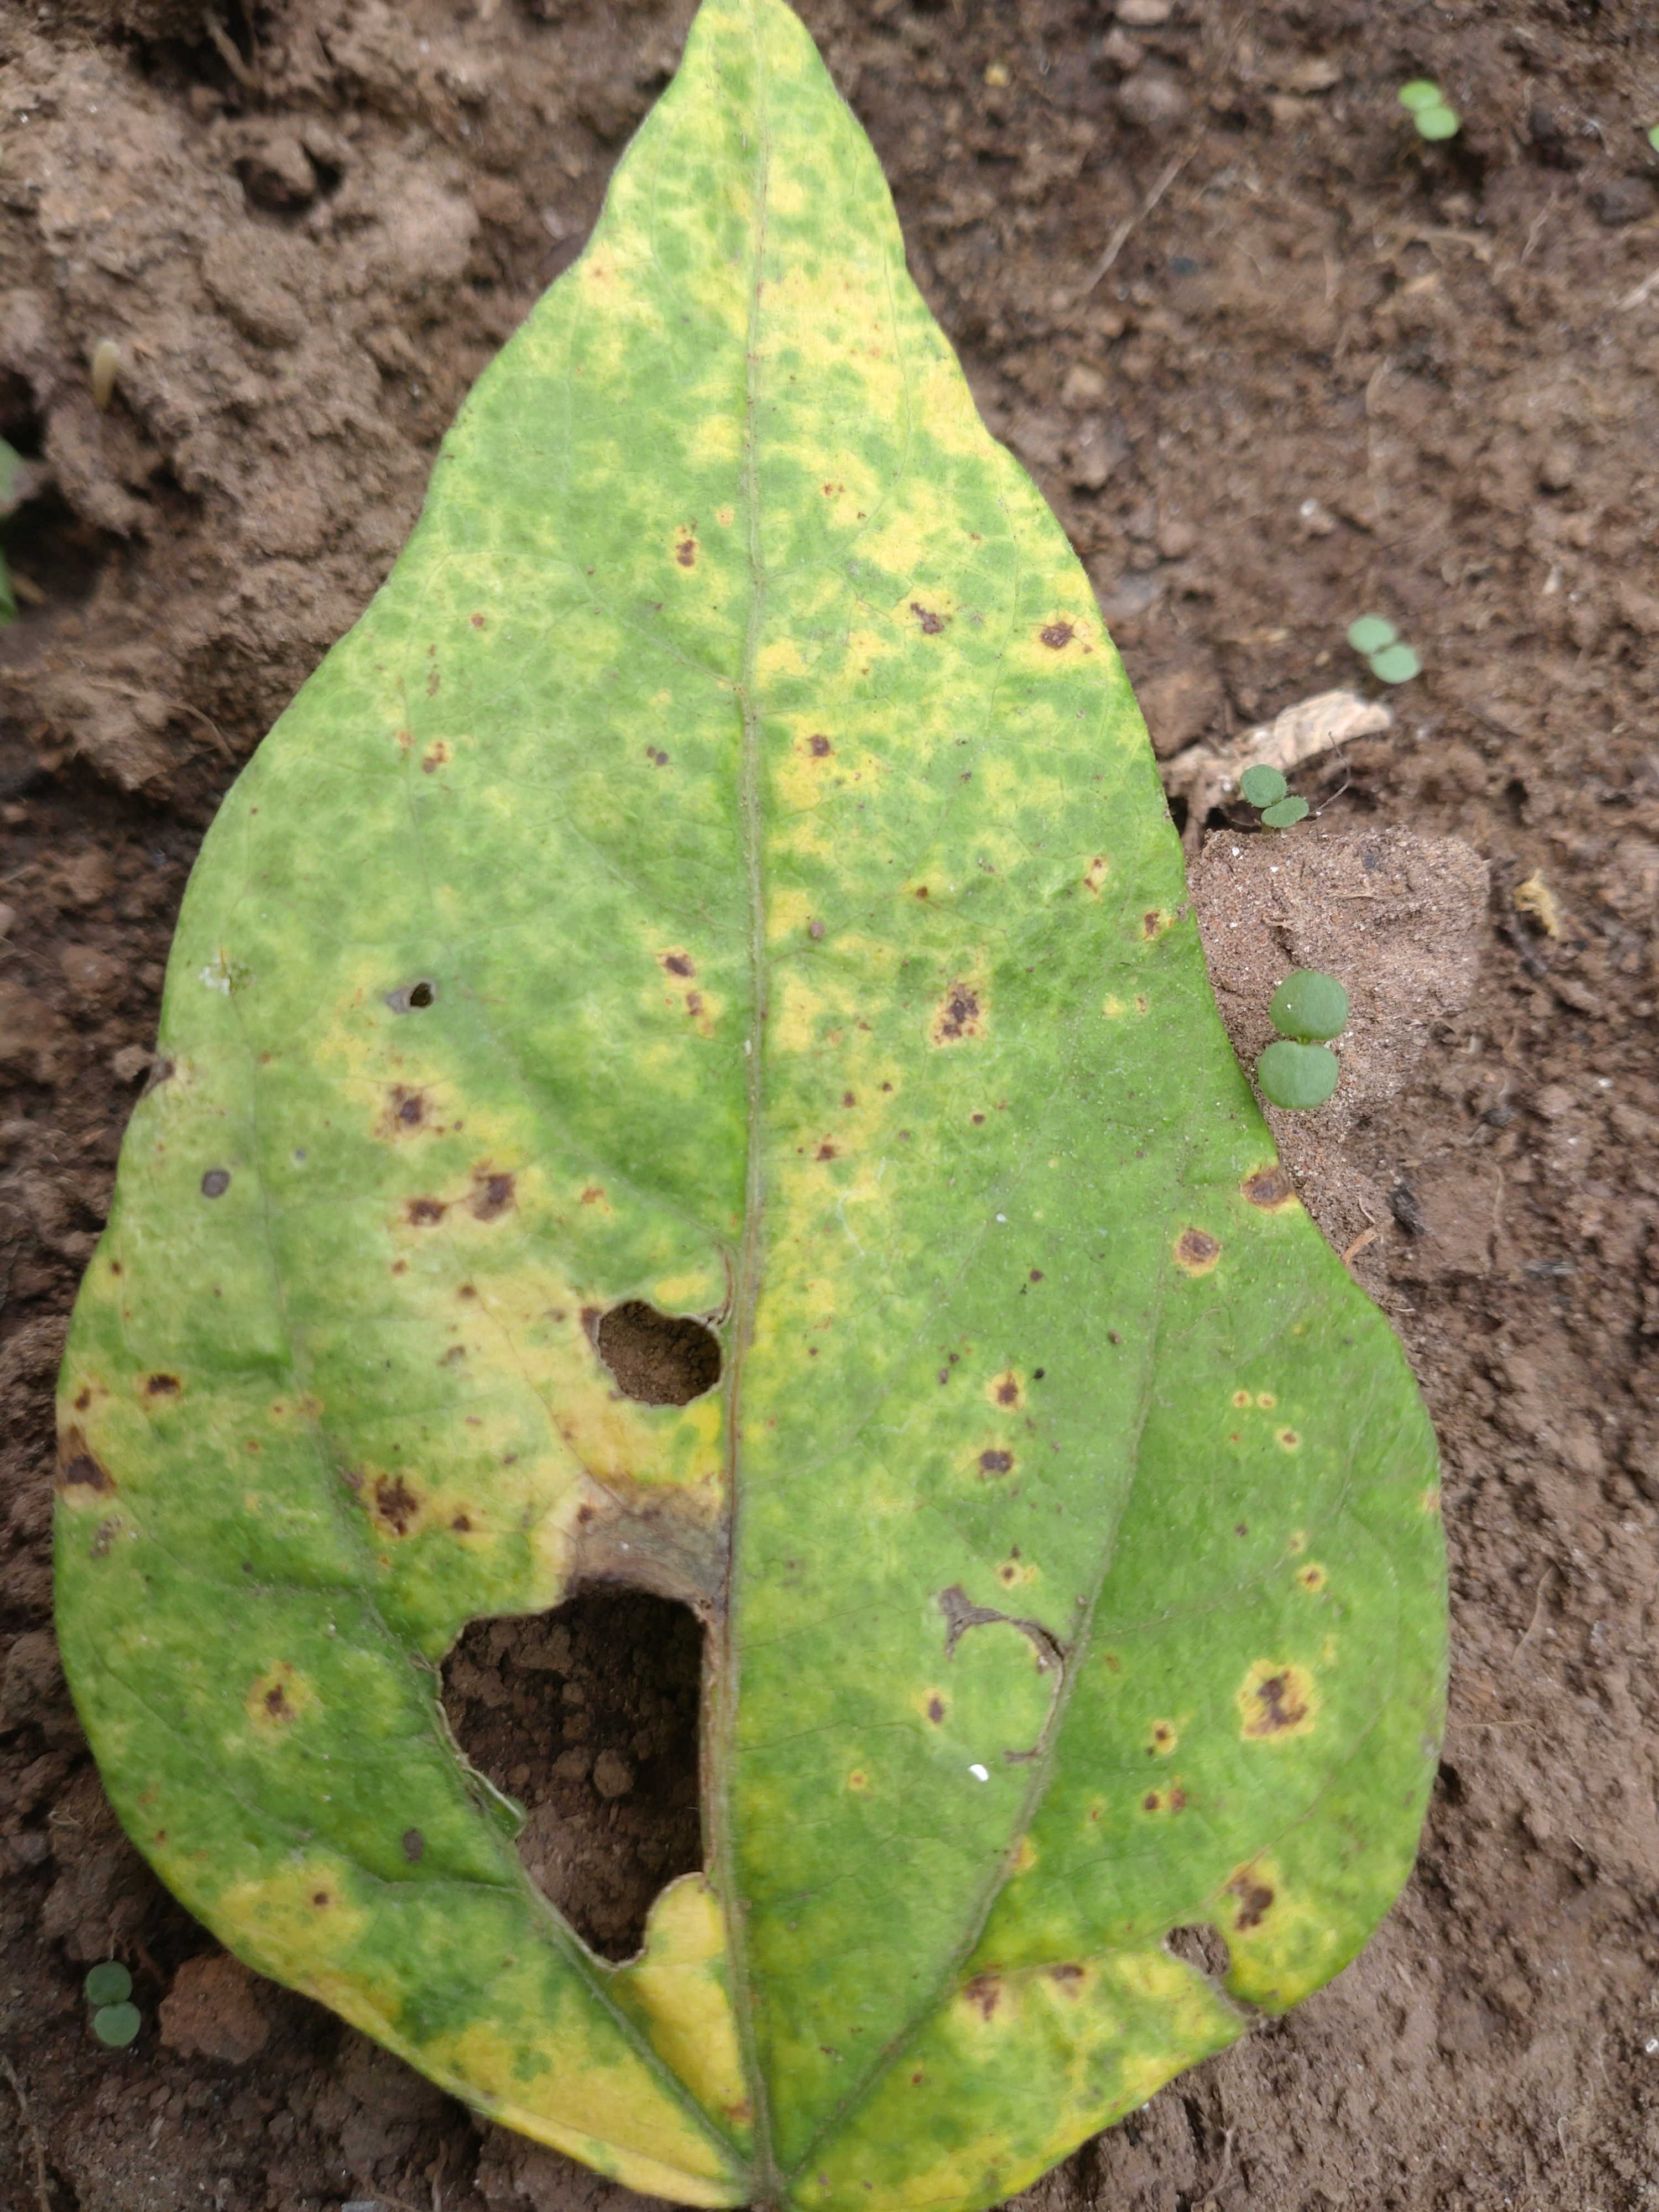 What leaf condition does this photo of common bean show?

rust
